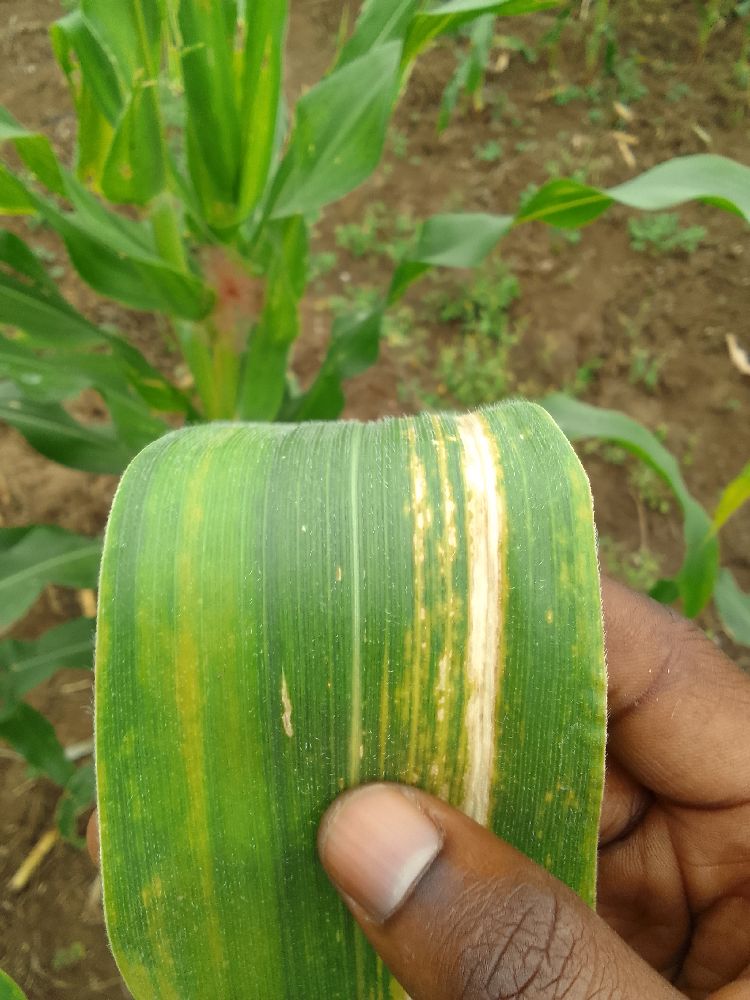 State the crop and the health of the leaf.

maize, maize lethal necrosis
